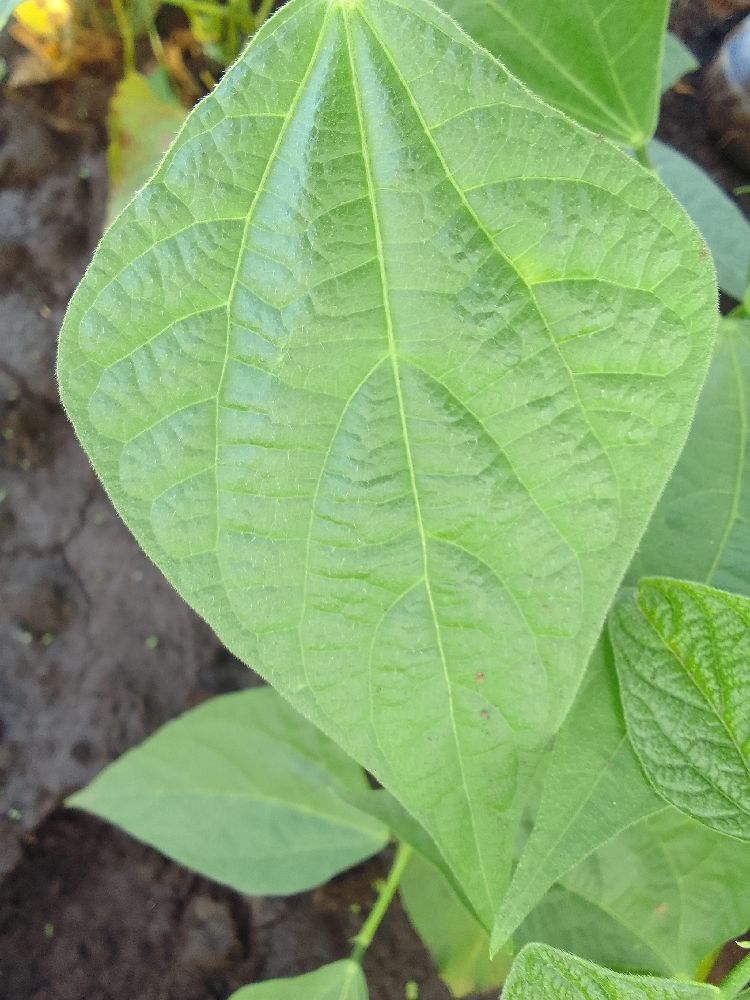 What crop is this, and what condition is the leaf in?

common bean, healthy
